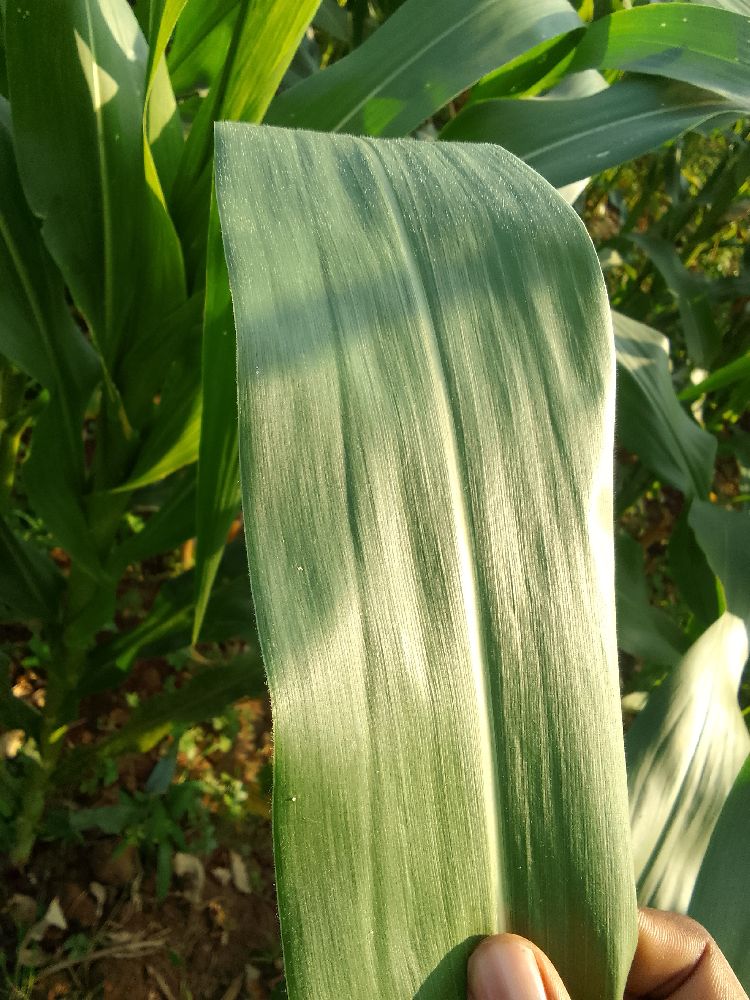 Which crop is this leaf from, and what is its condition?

maize, healthy
